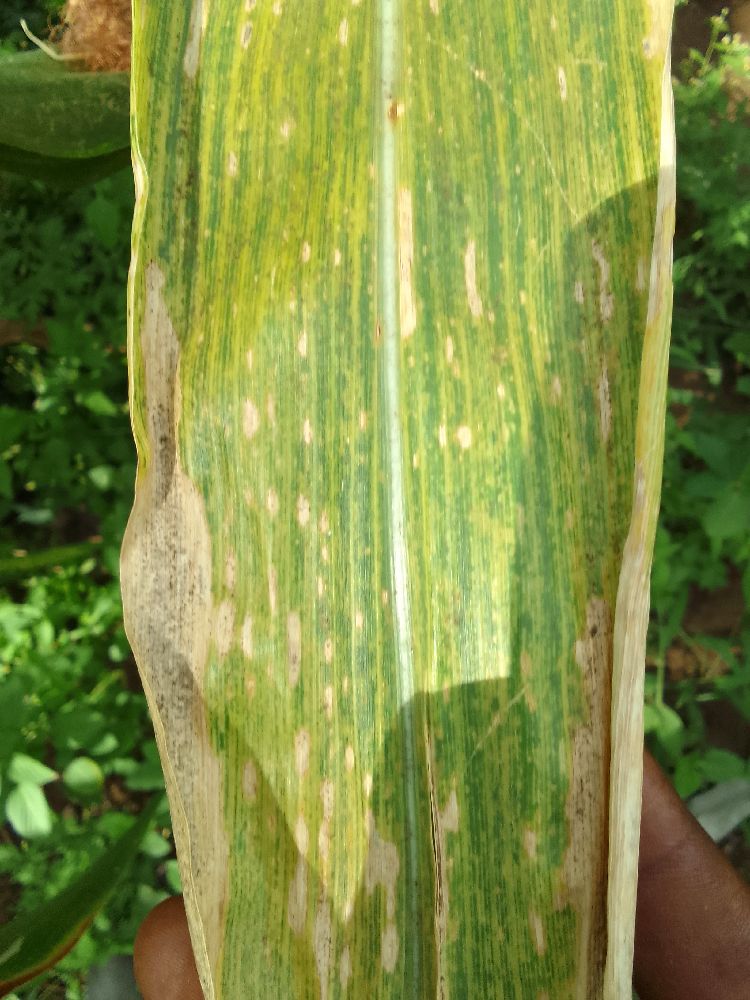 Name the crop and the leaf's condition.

maize, maize lethal necrosis
